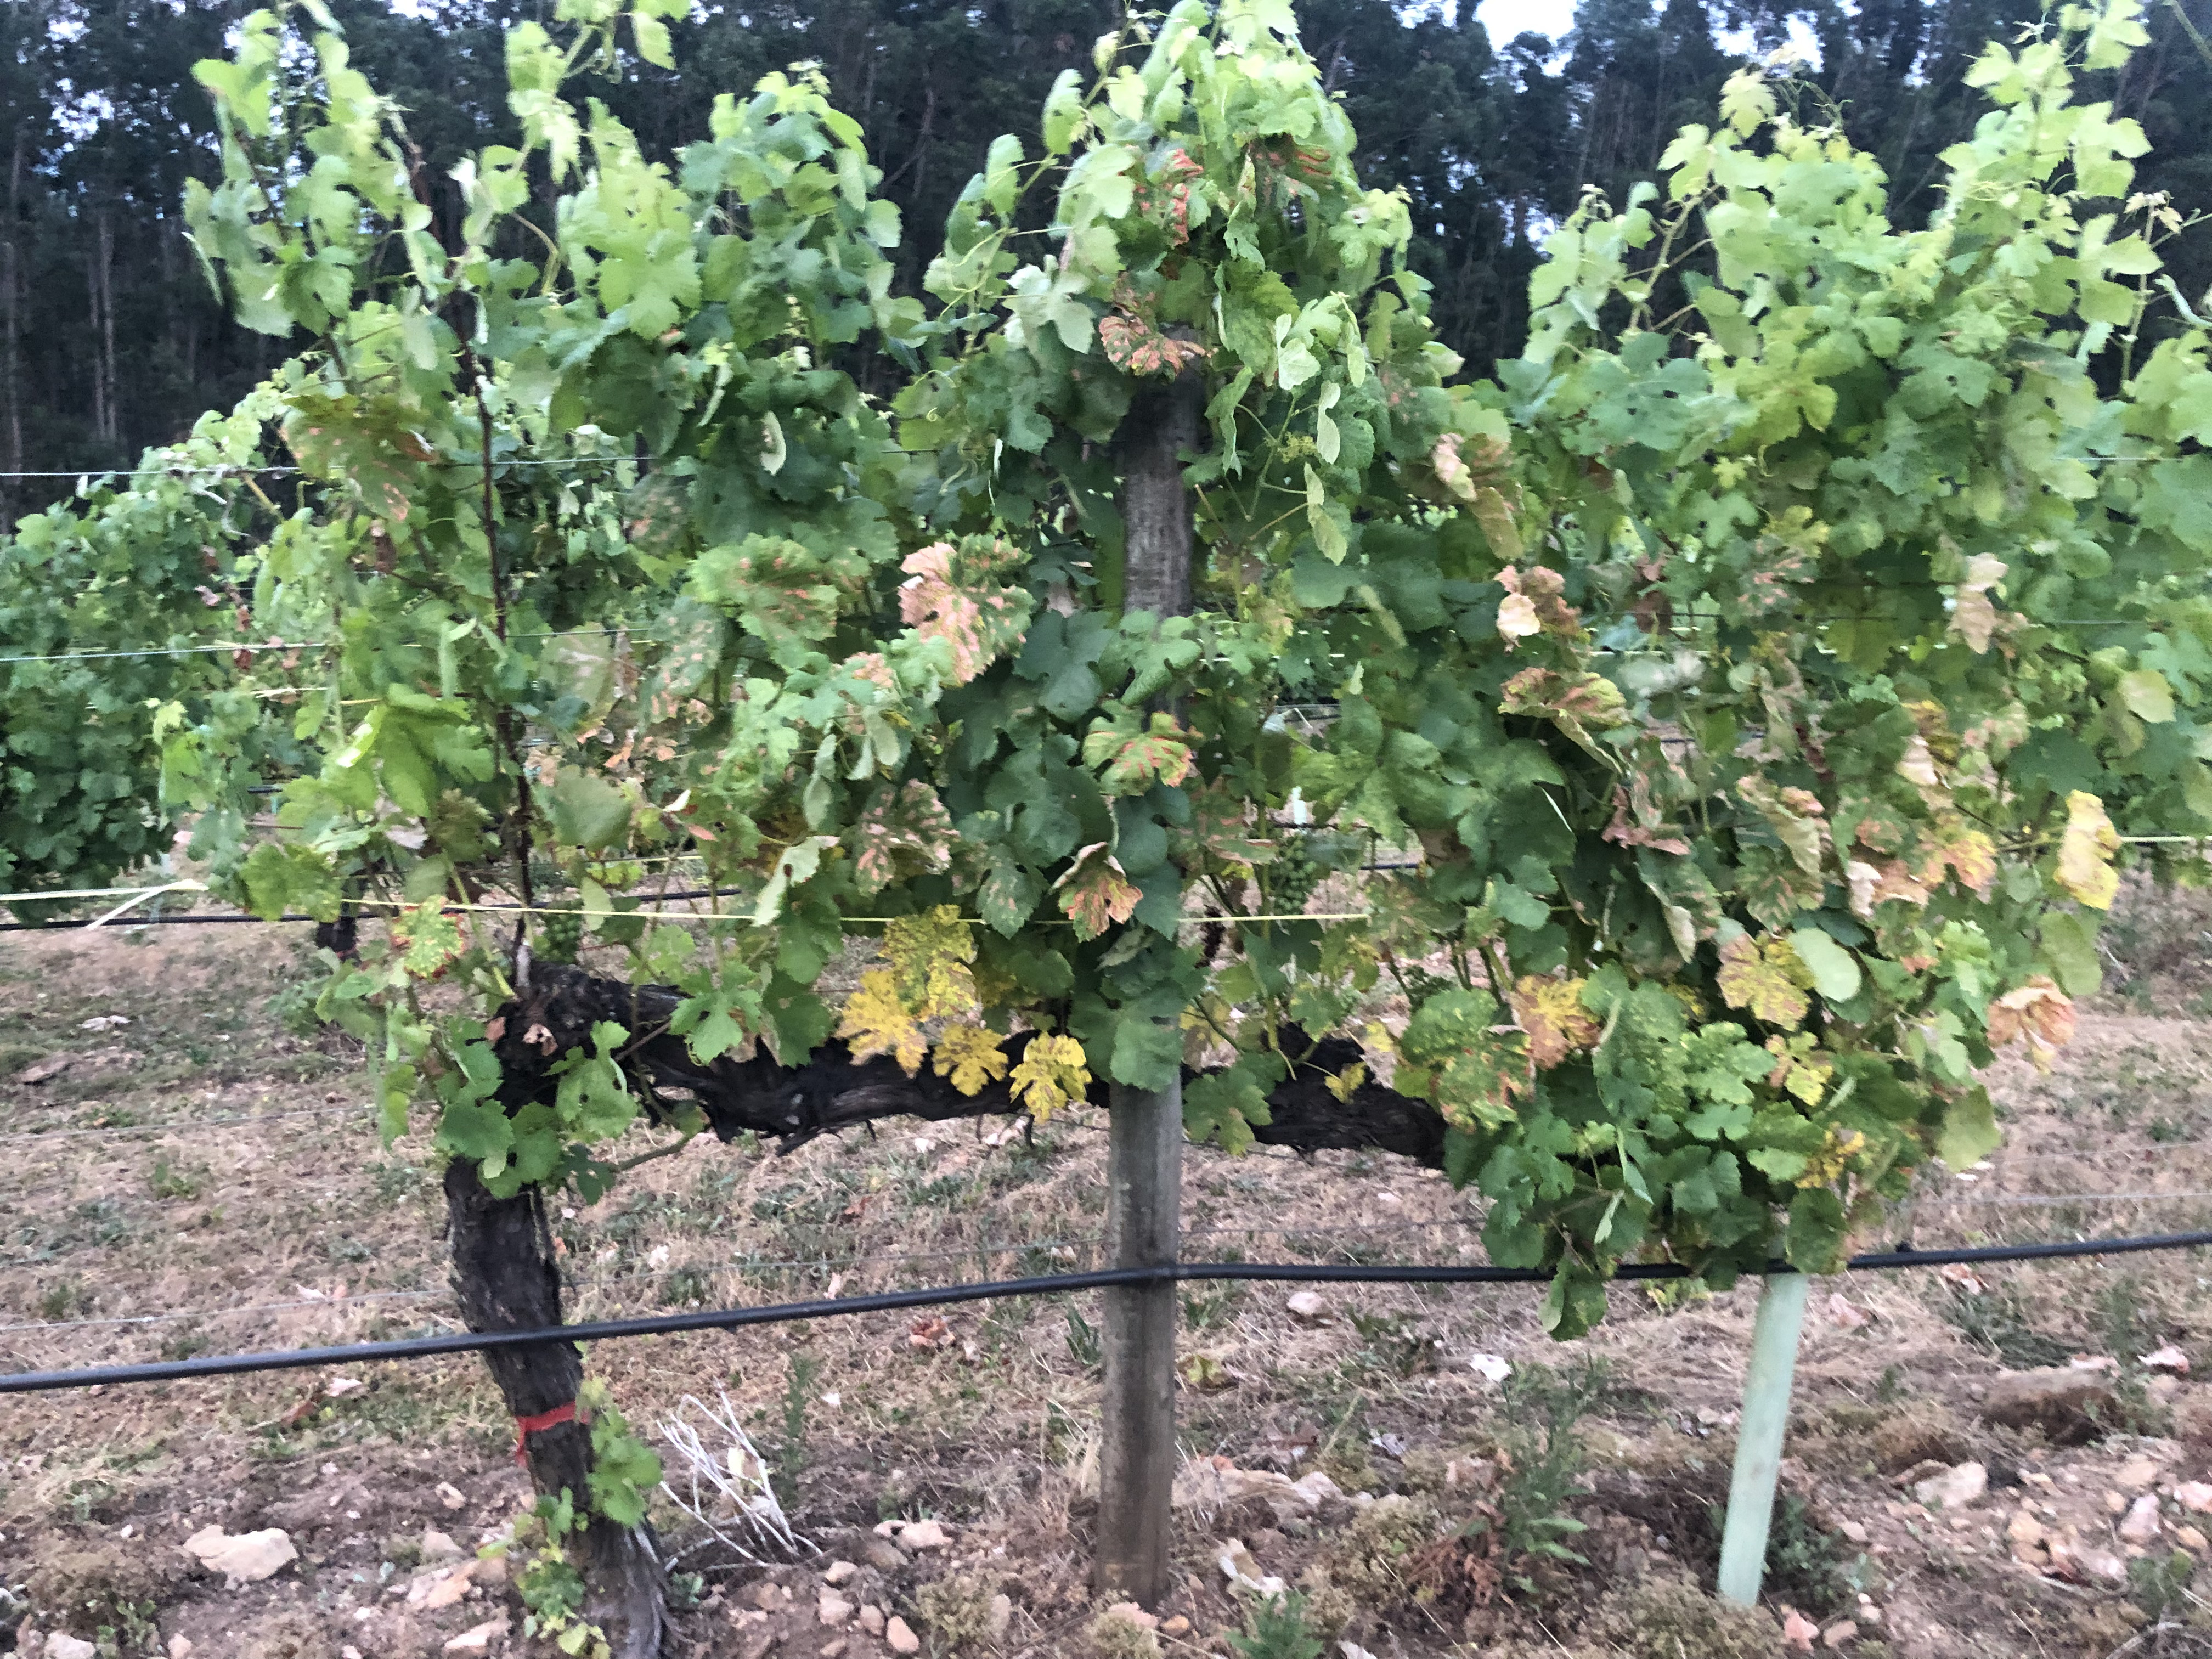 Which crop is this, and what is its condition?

grapevine, affected by esca disease
